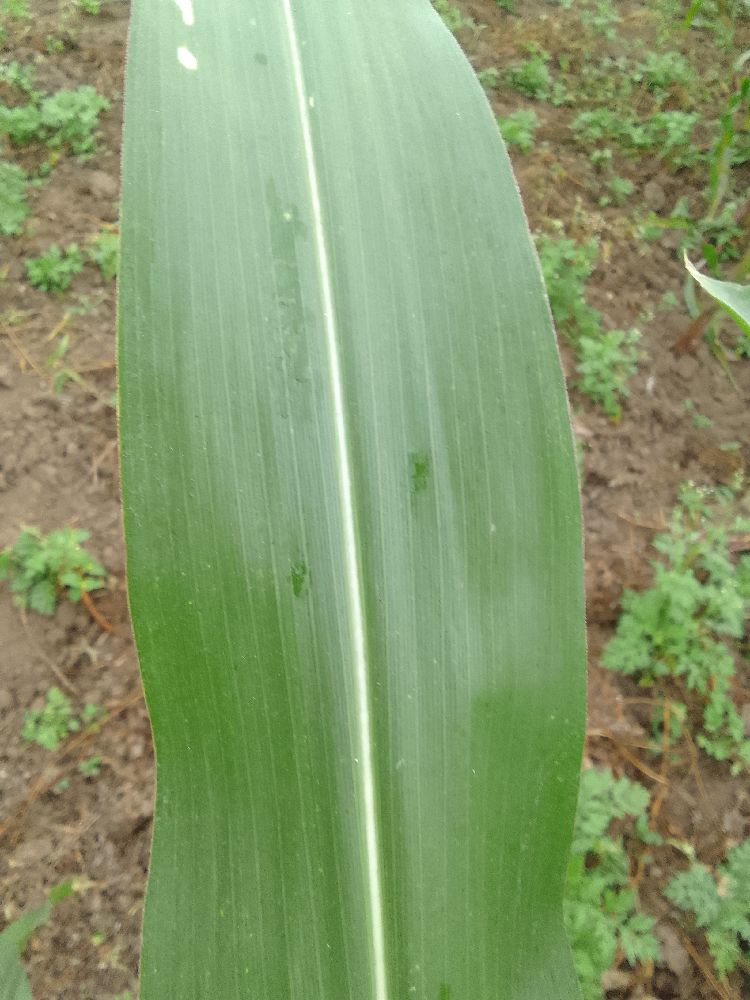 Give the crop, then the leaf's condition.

maize, healthy
